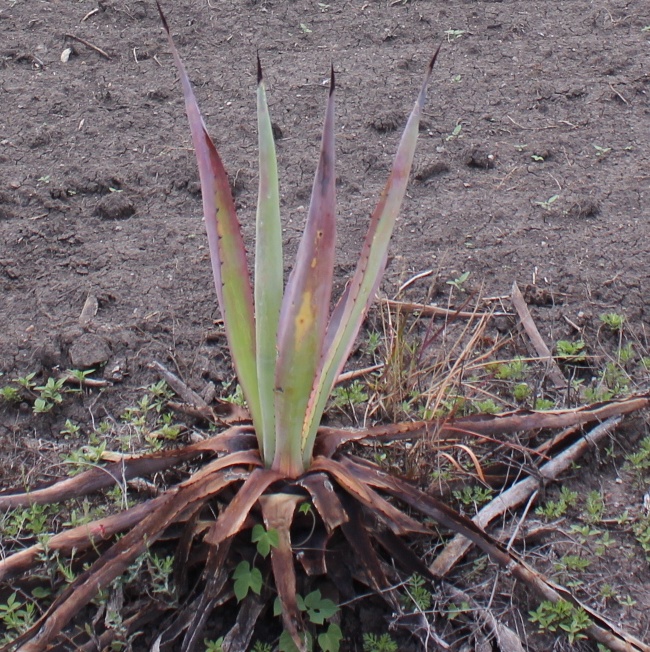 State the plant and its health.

agave, sick
